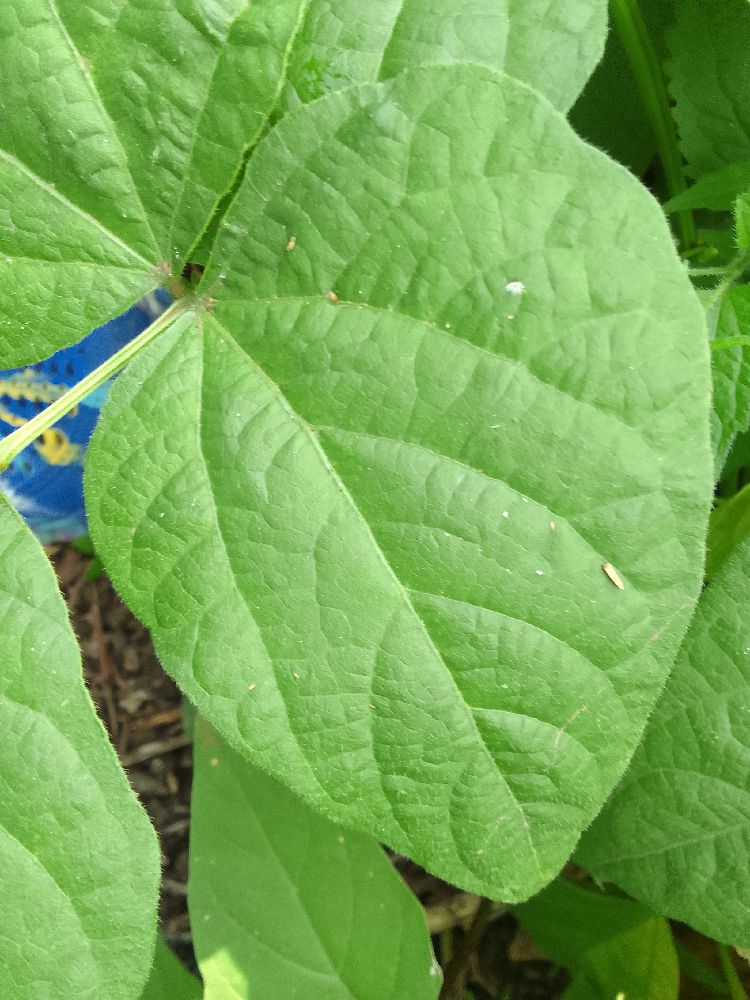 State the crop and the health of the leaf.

common bean, healthy
